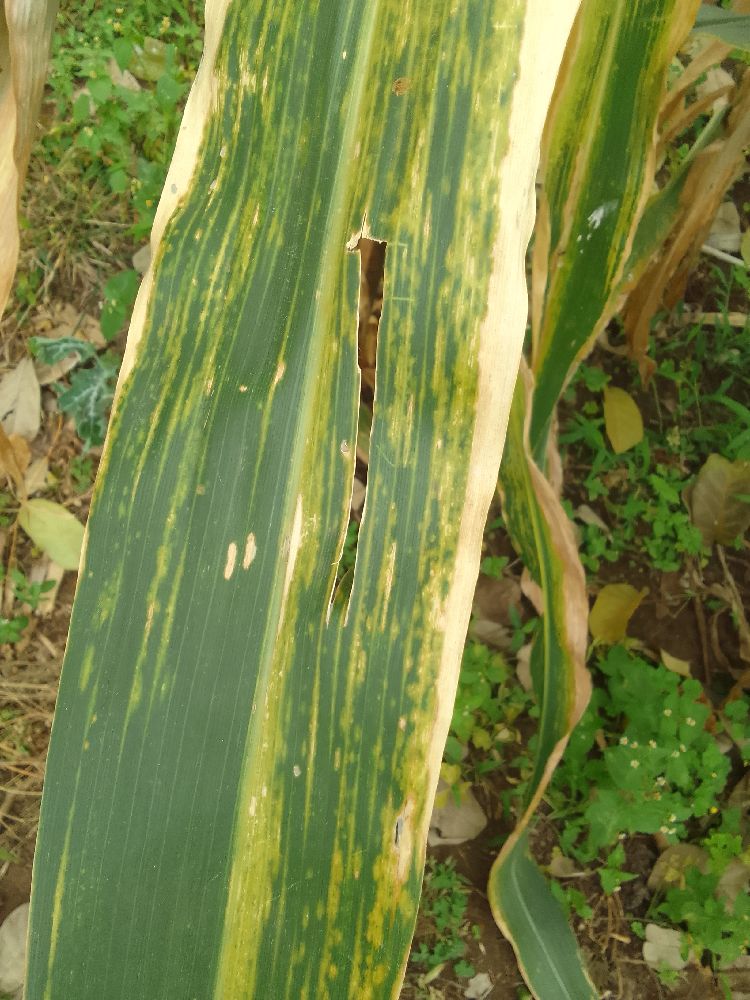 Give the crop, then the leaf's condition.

maize, maize lethal necrosis
